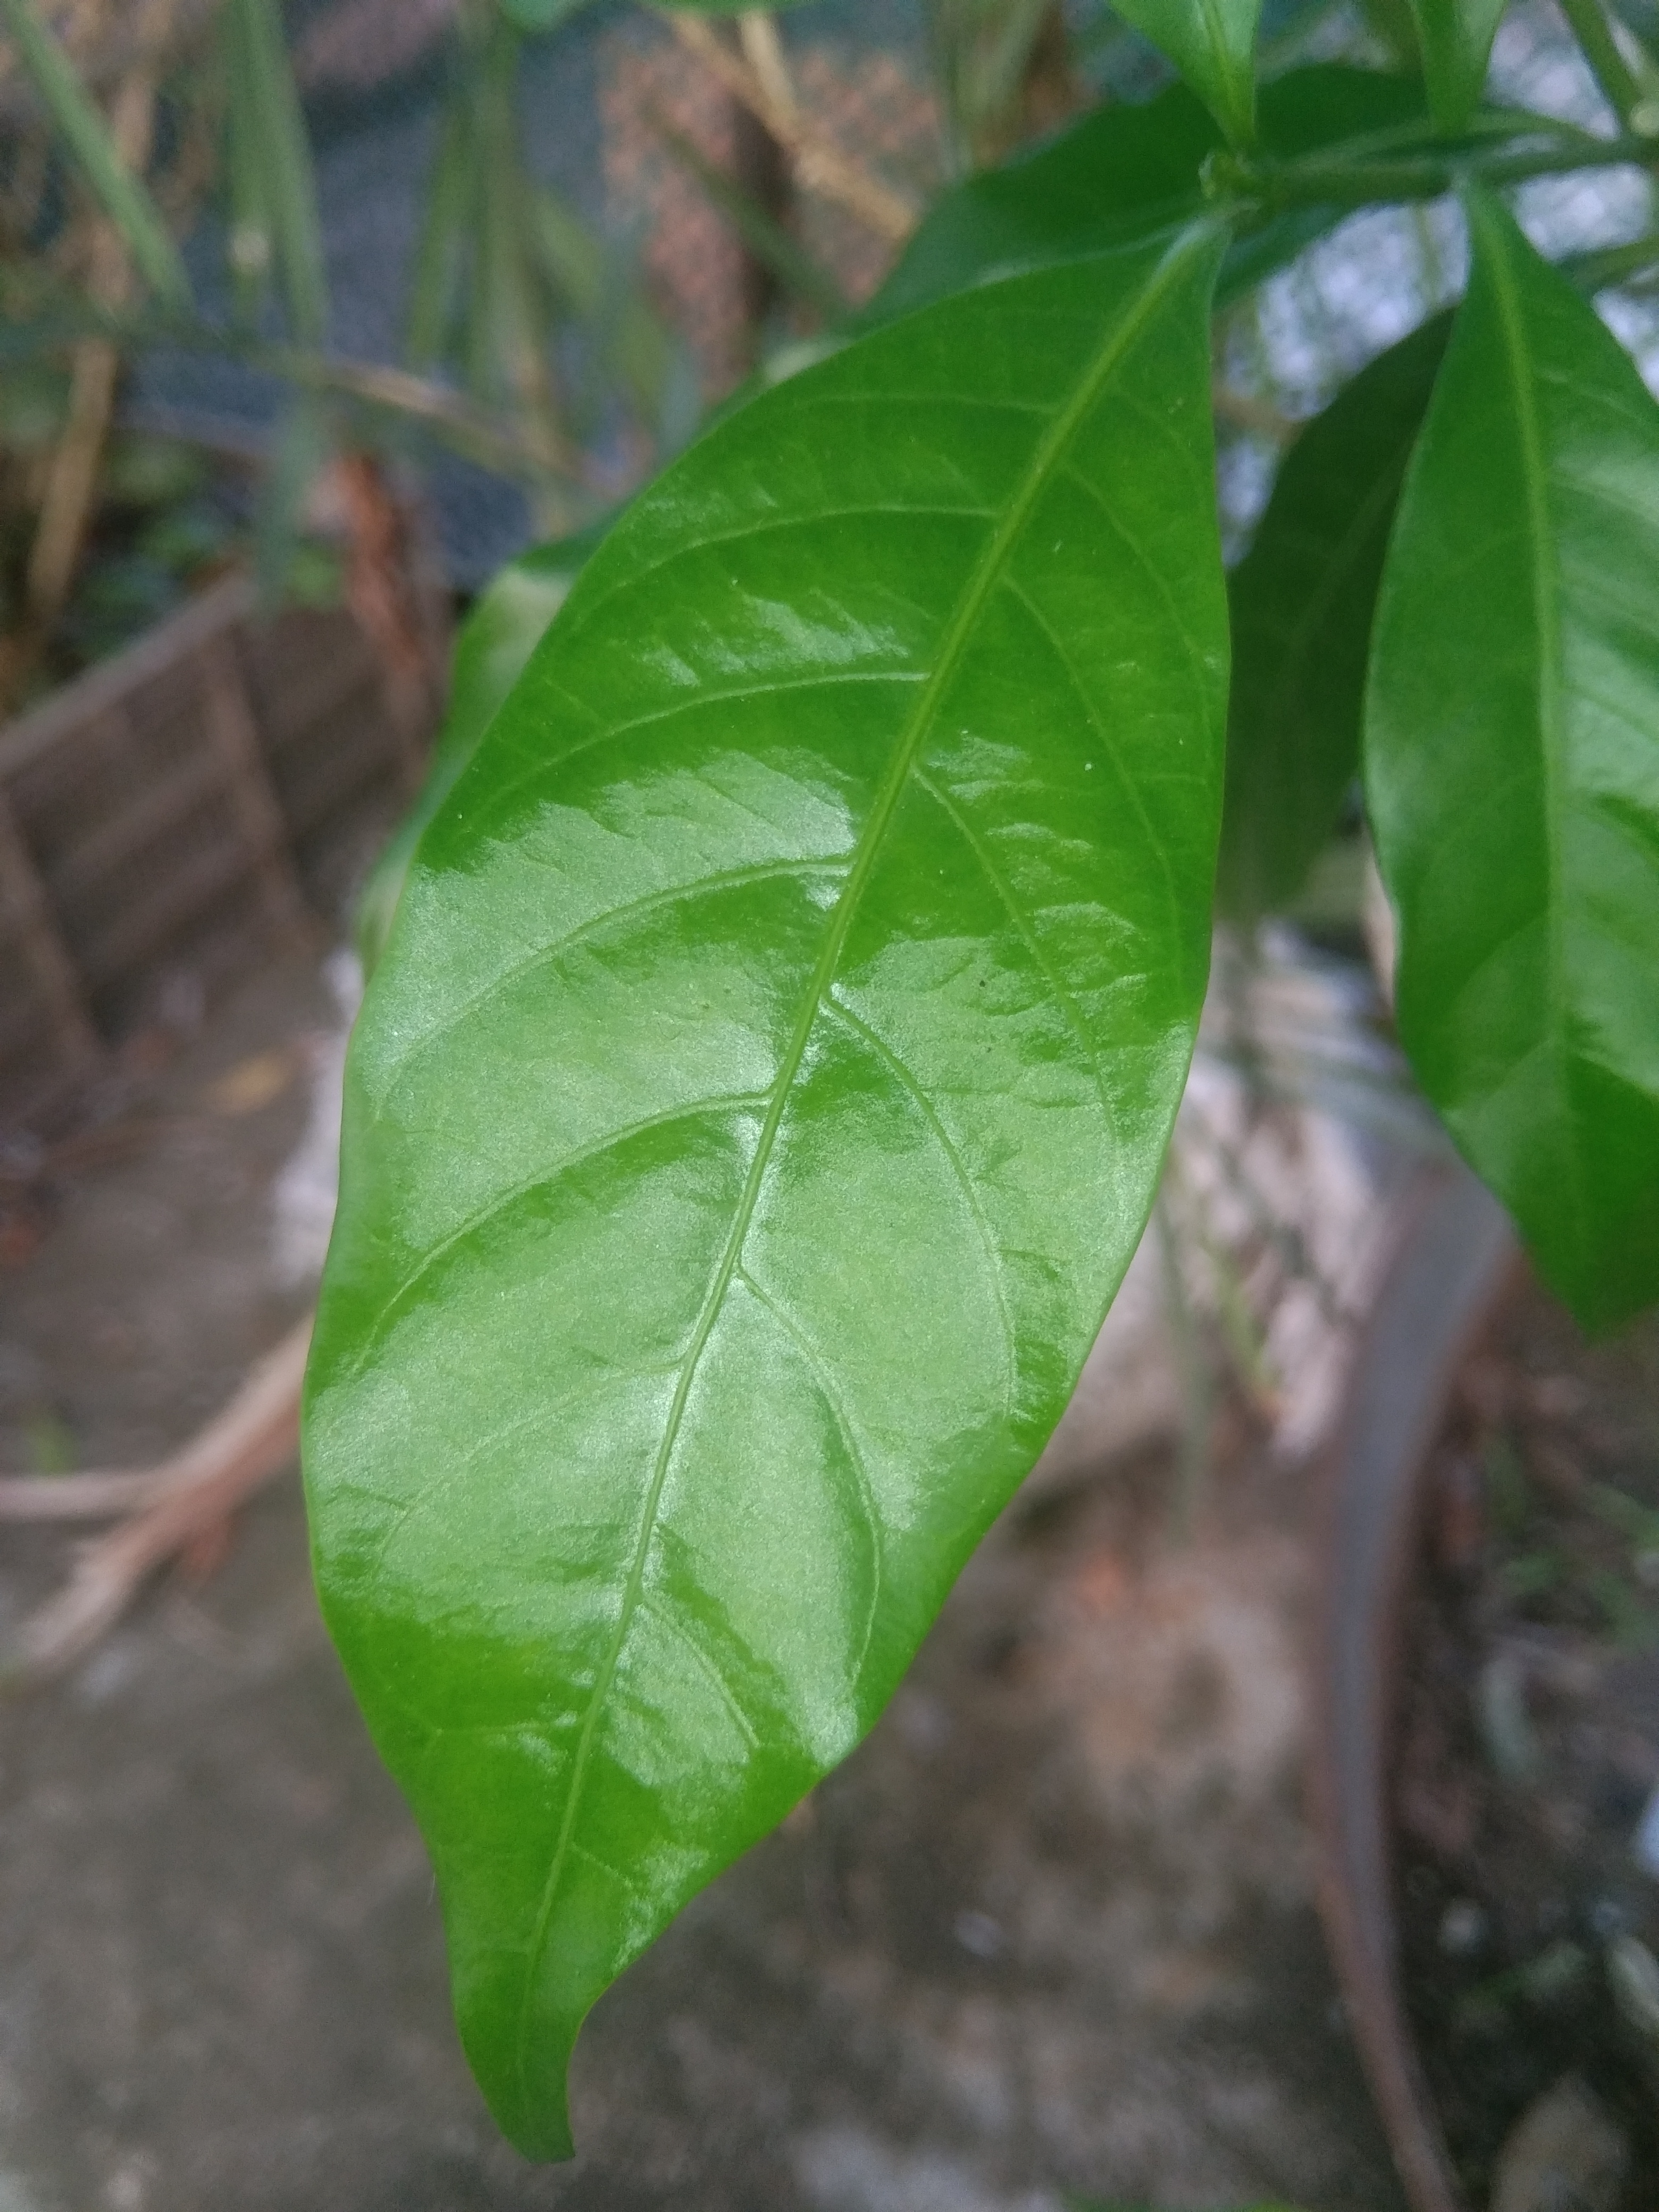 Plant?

togor
